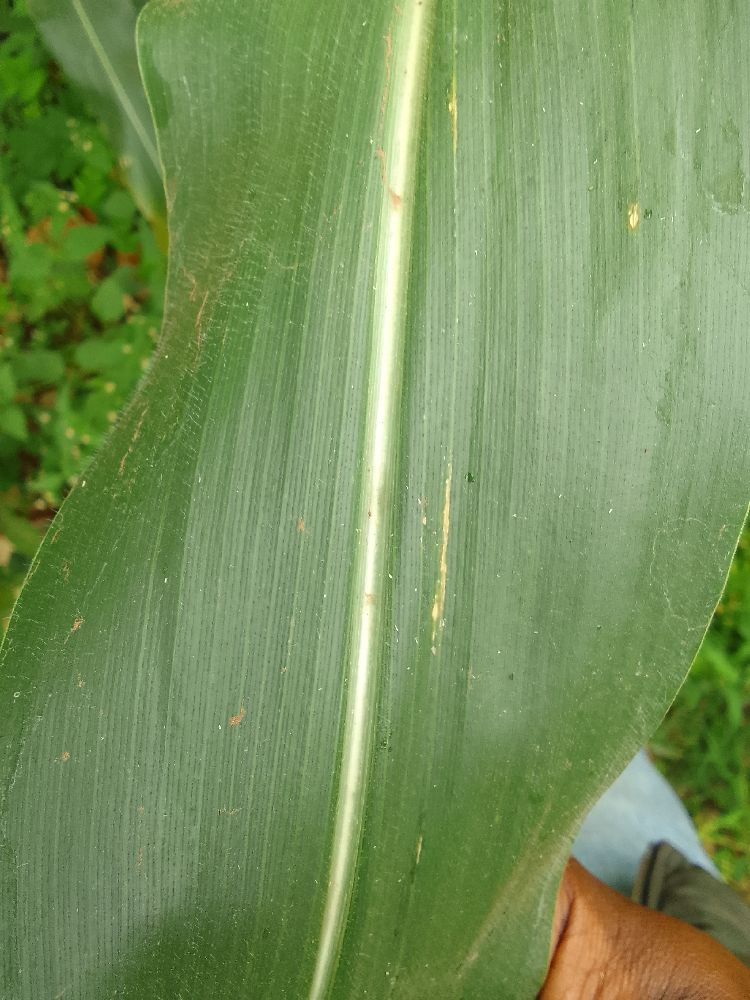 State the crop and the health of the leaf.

maize, healthy
